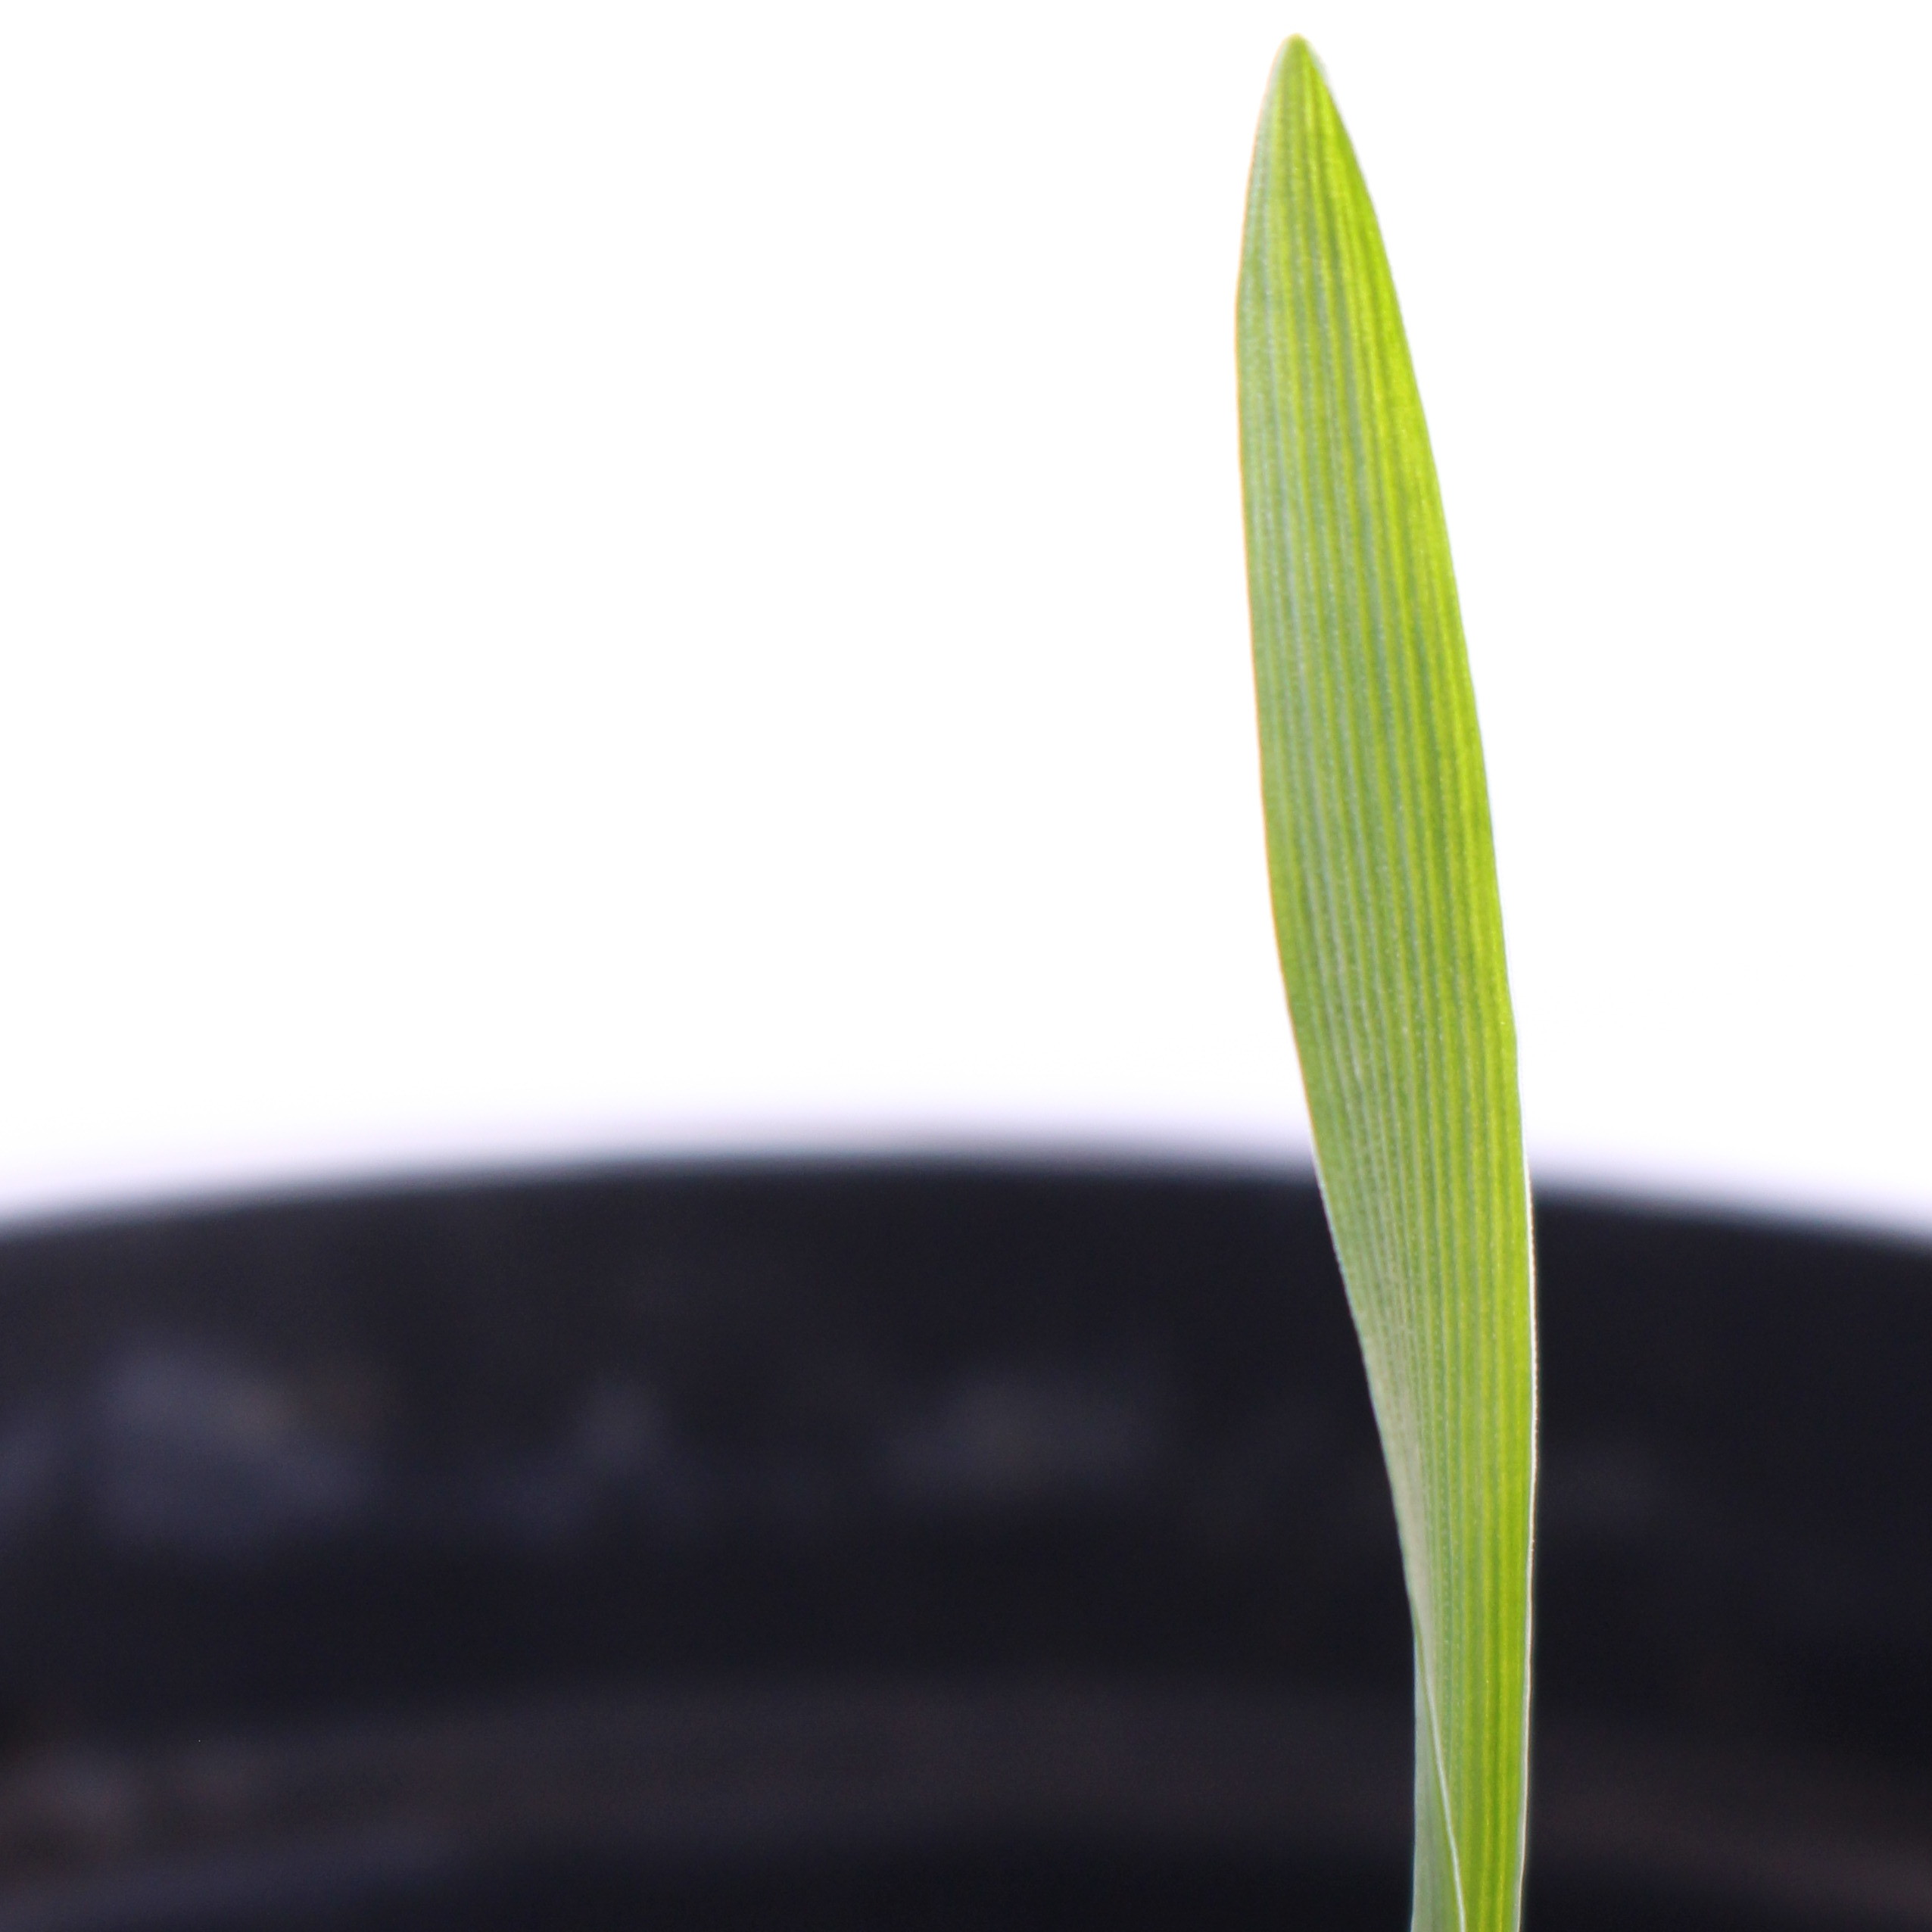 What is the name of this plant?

Avena sterilis
